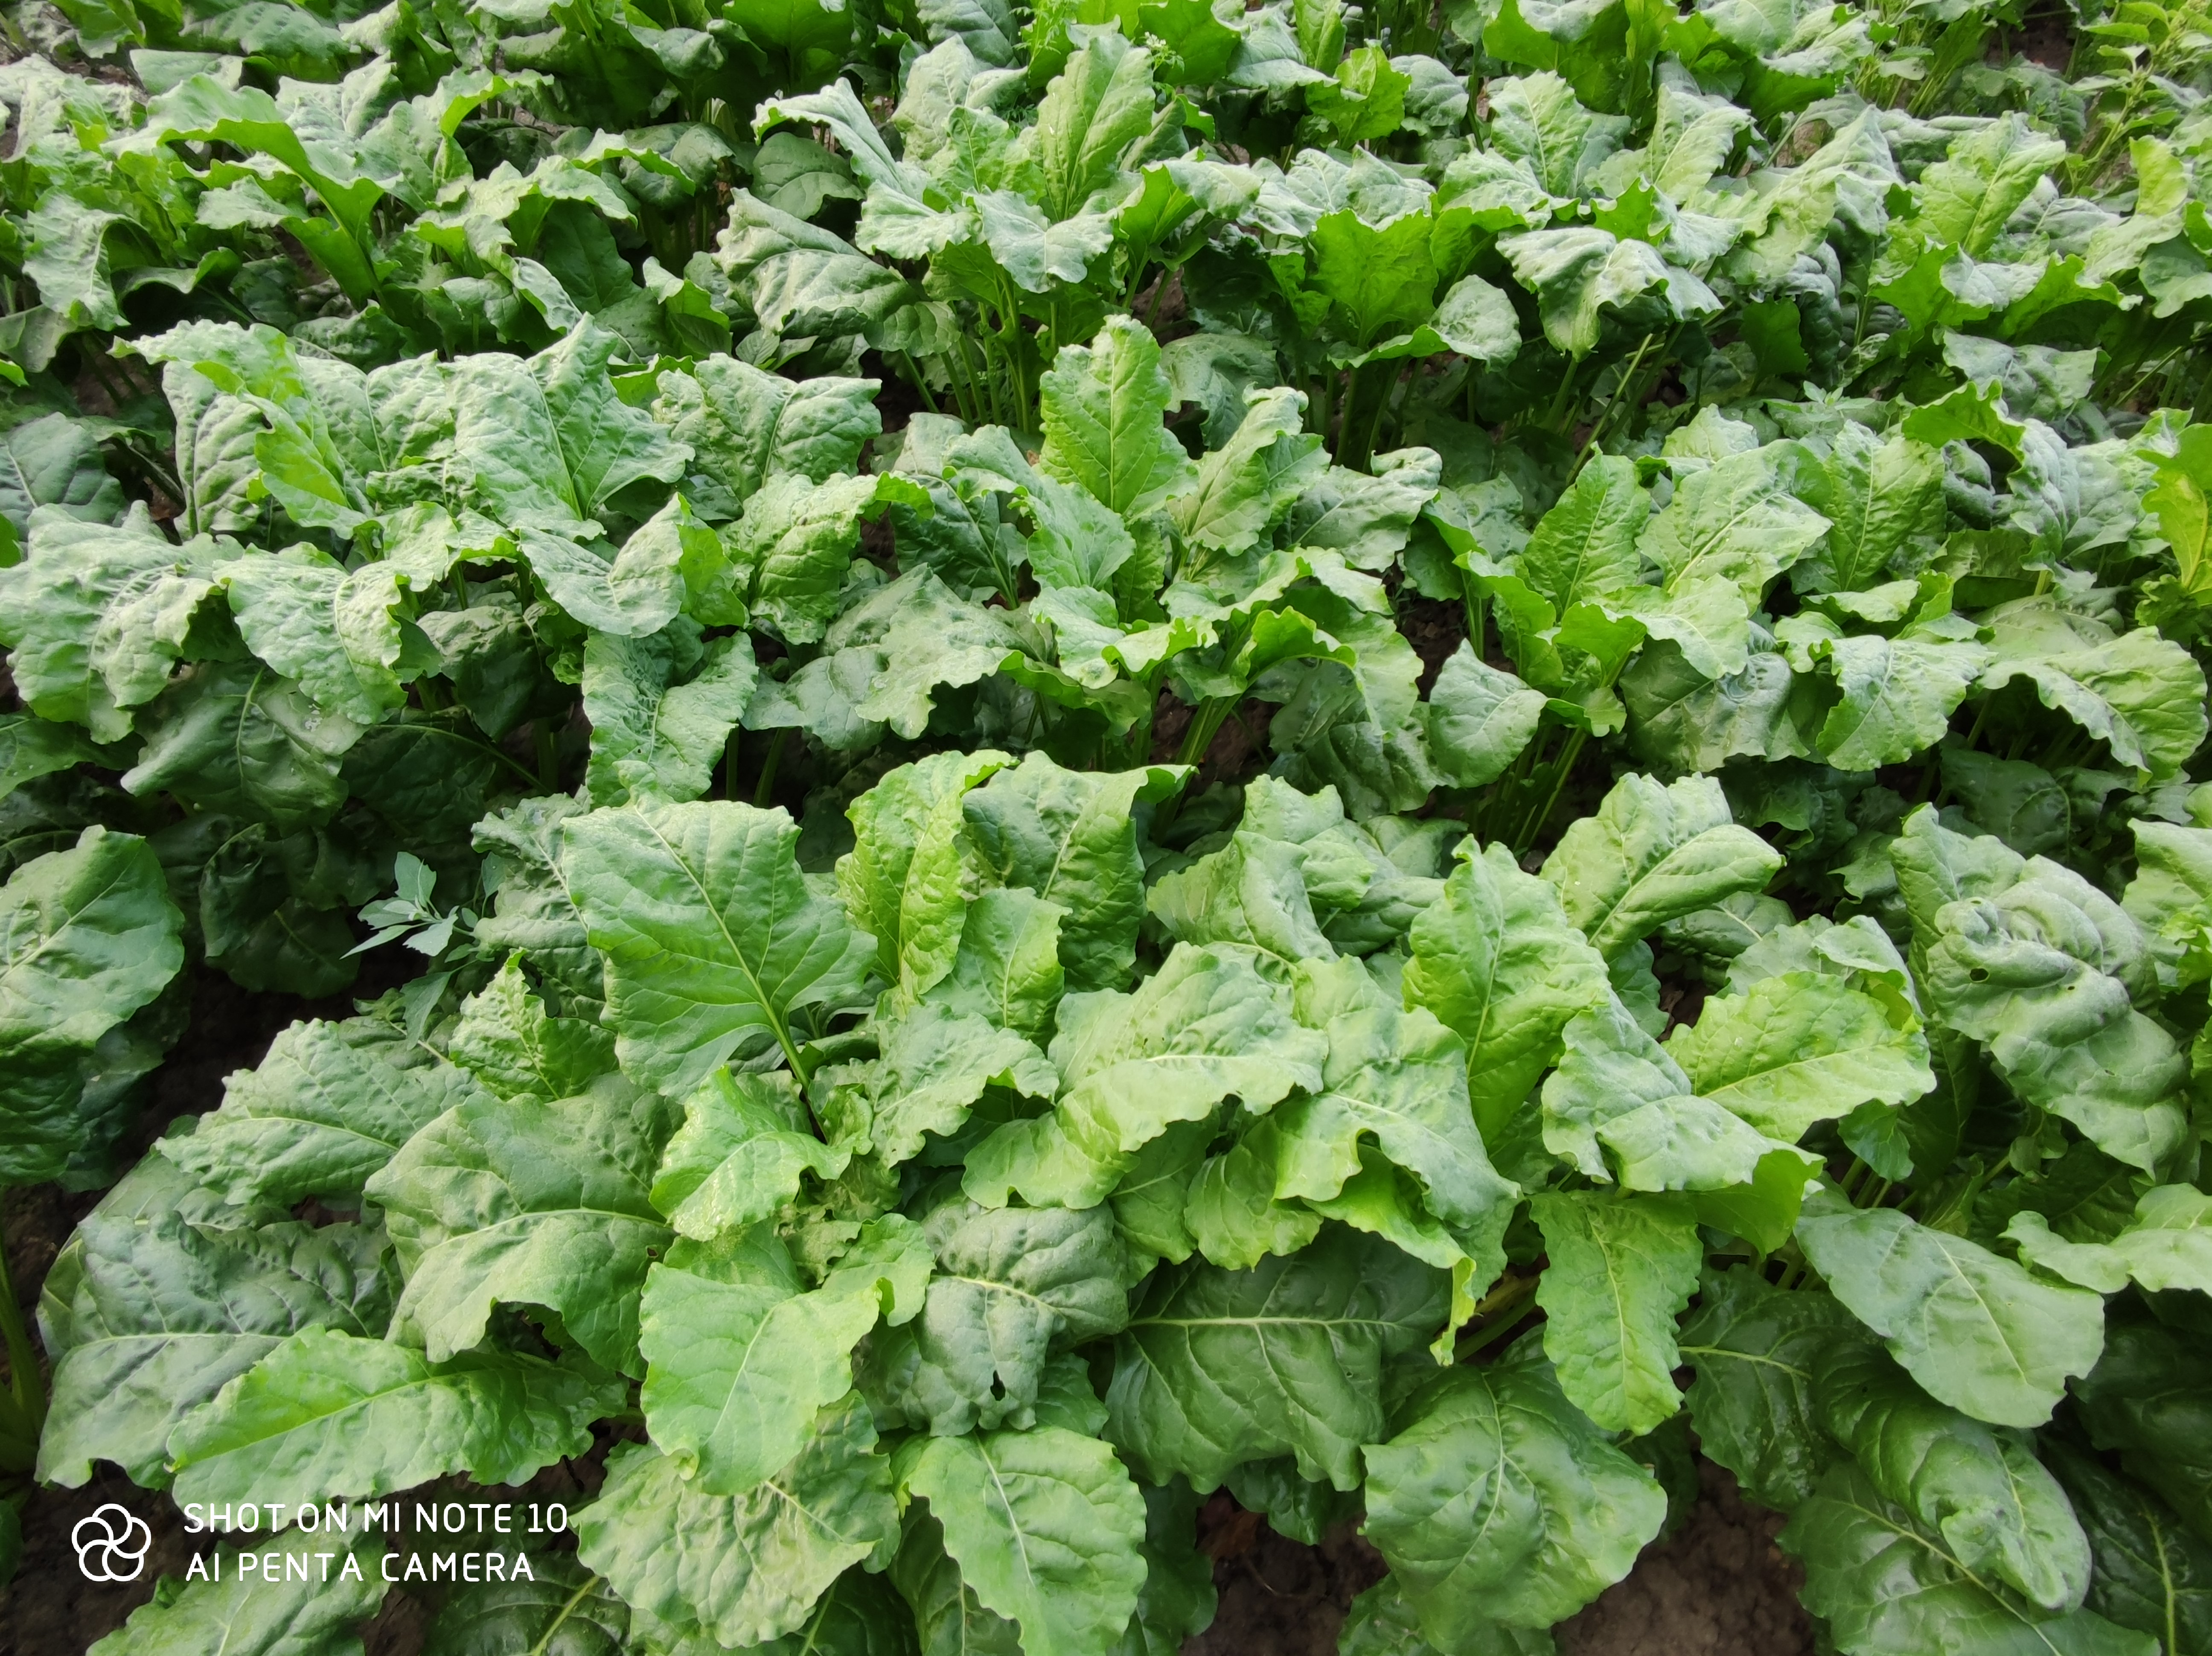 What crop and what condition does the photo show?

beet, unaffected
